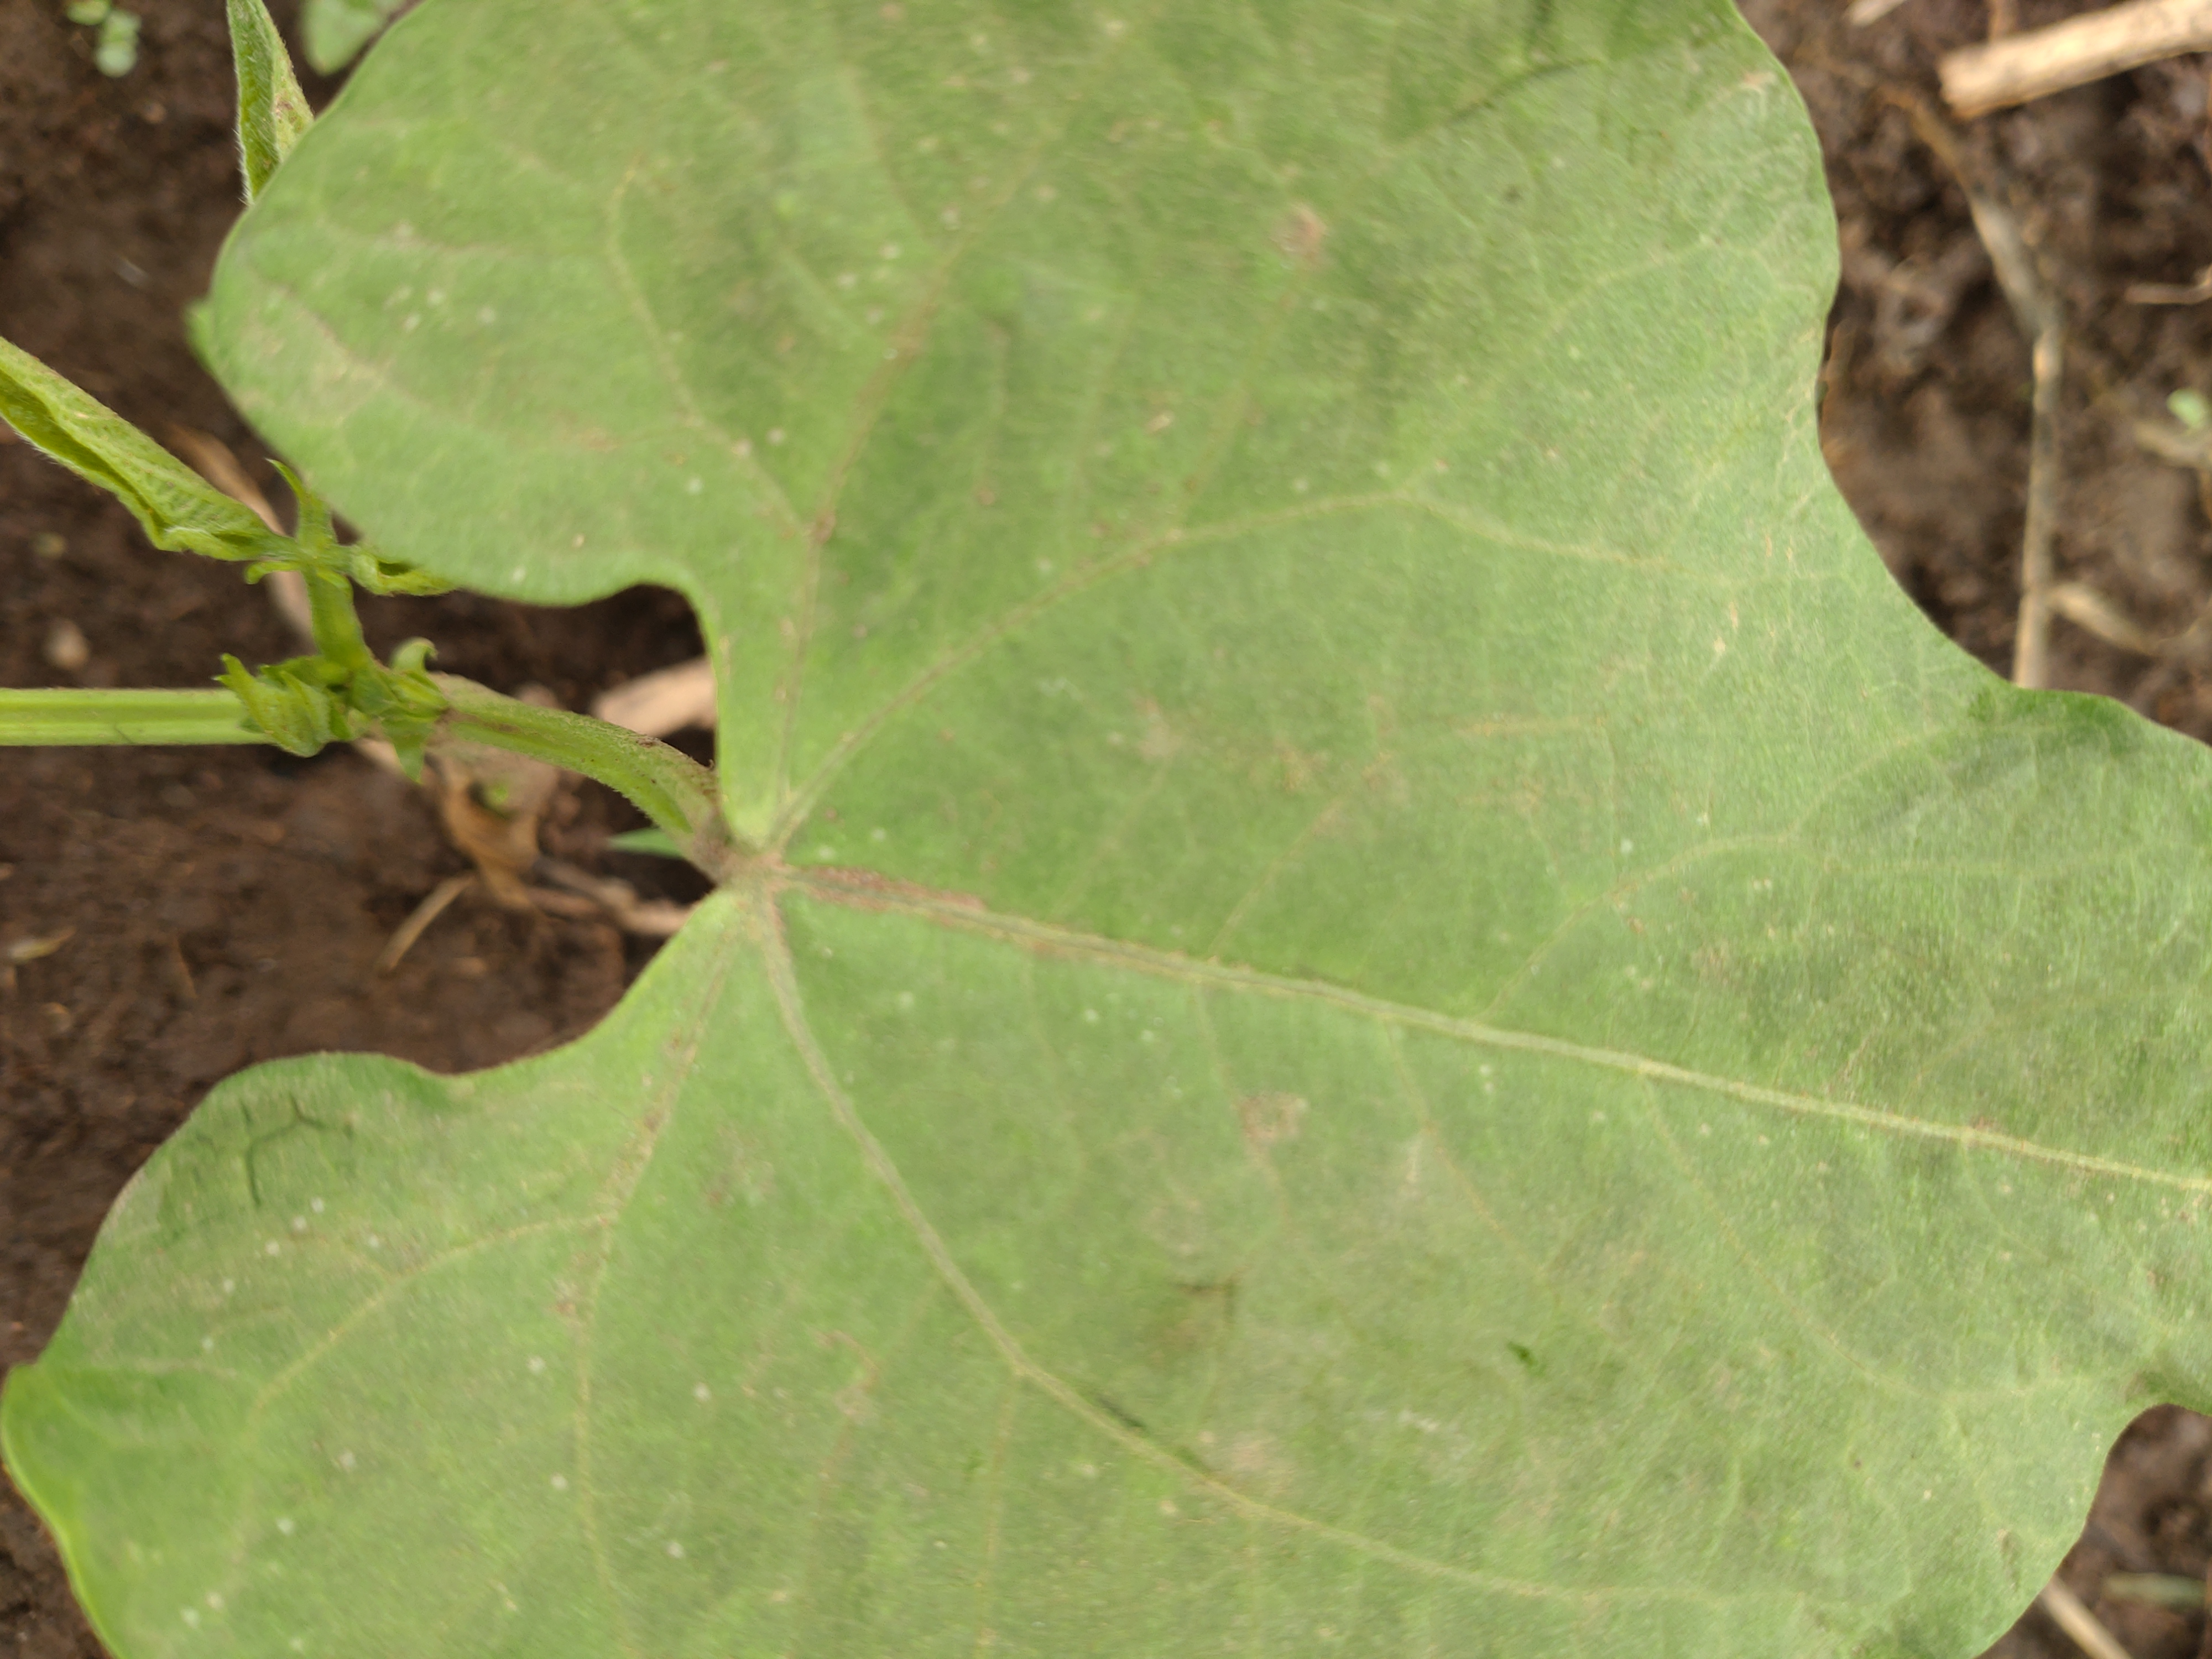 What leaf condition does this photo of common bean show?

healthy
